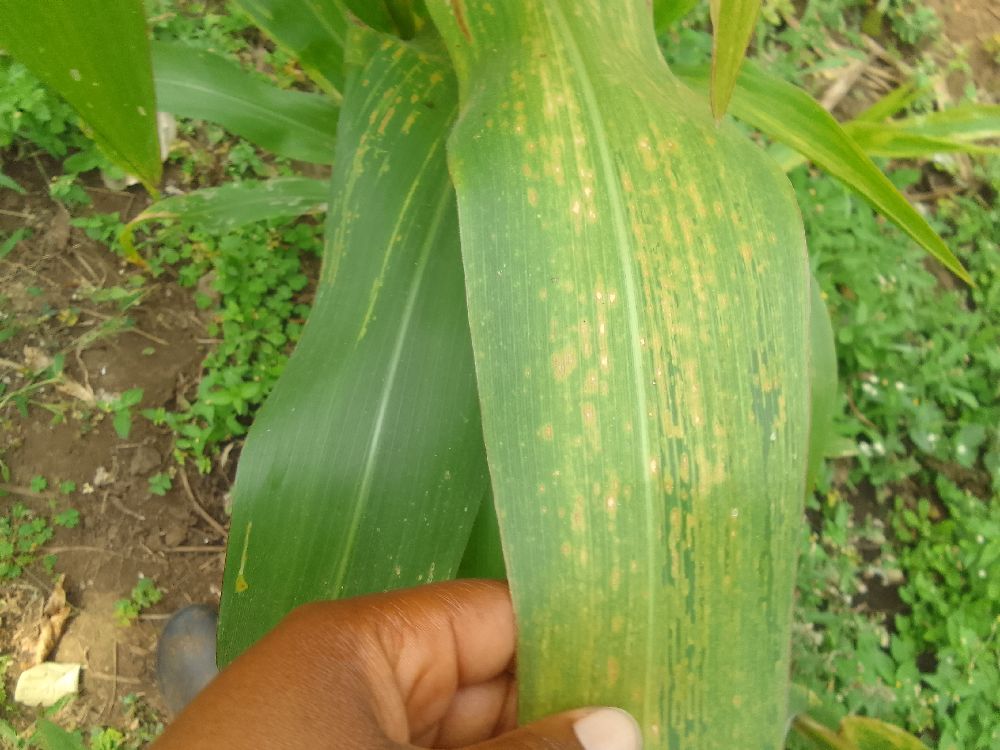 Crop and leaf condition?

maize, maize lethal necrosis
